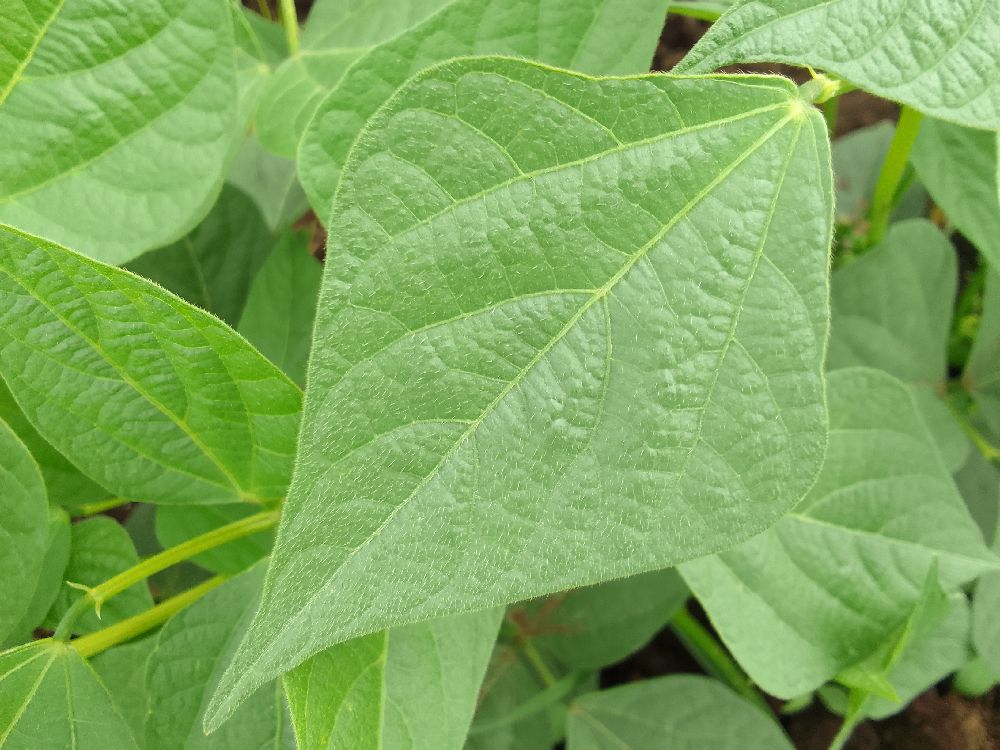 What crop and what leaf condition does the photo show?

common bean, healthy
